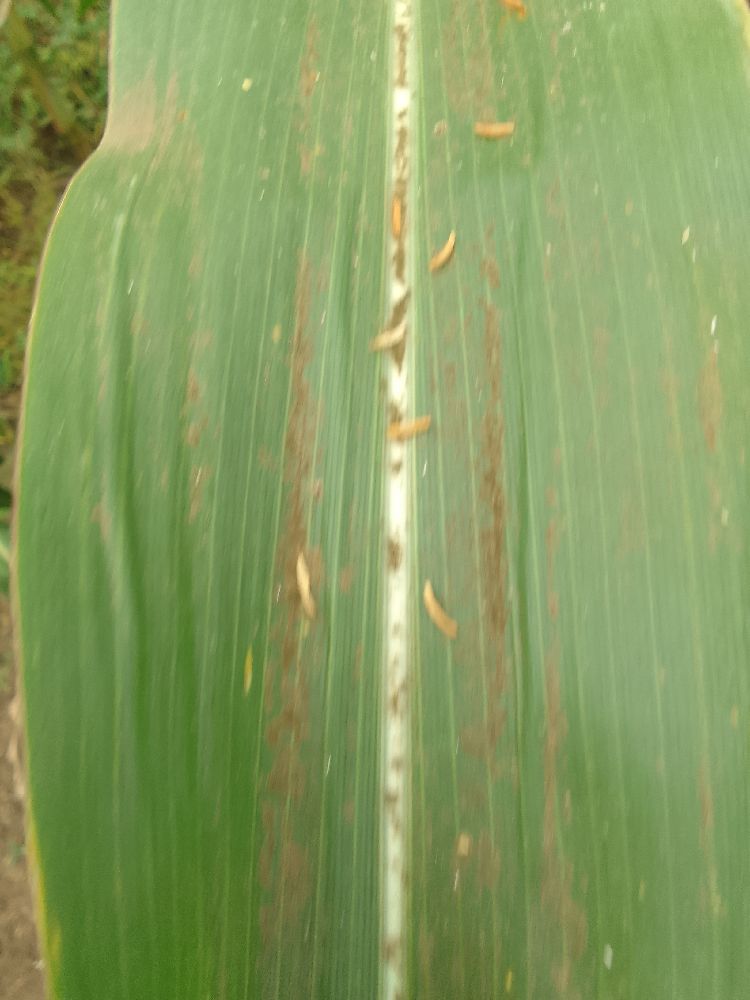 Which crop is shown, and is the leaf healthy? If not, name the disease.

maize, healthy
